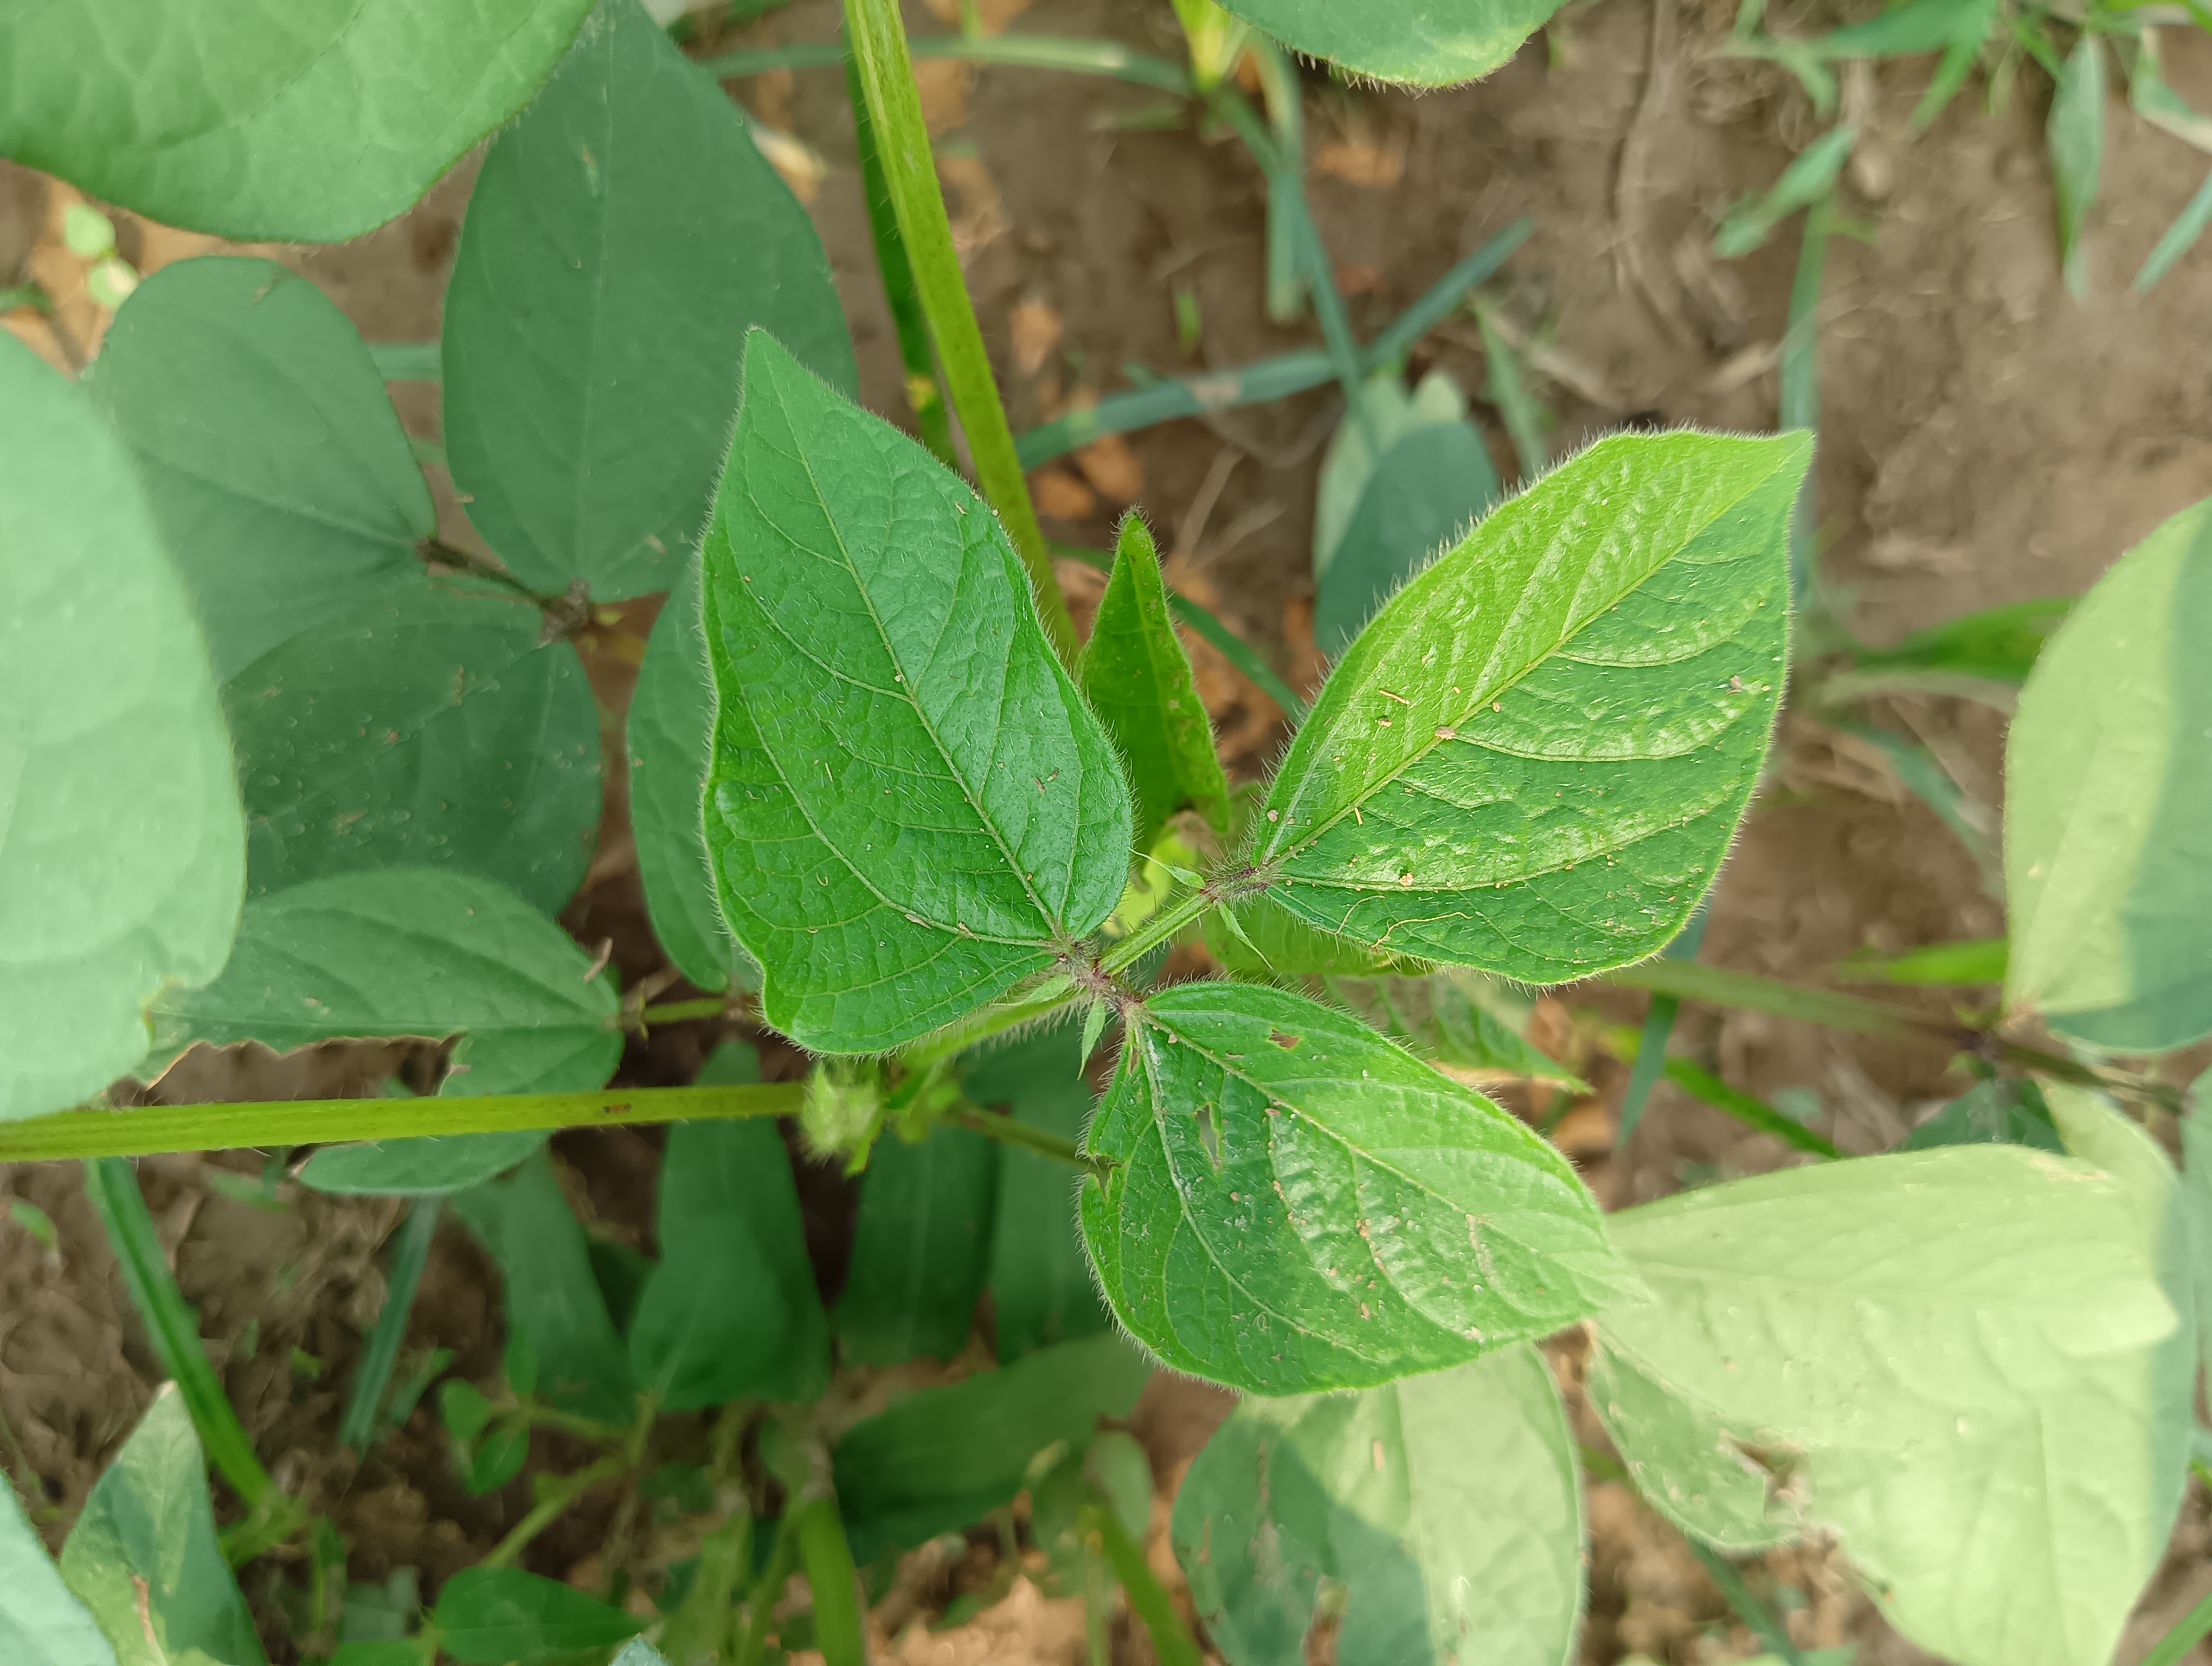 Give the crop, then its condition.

mungbean, healthy
